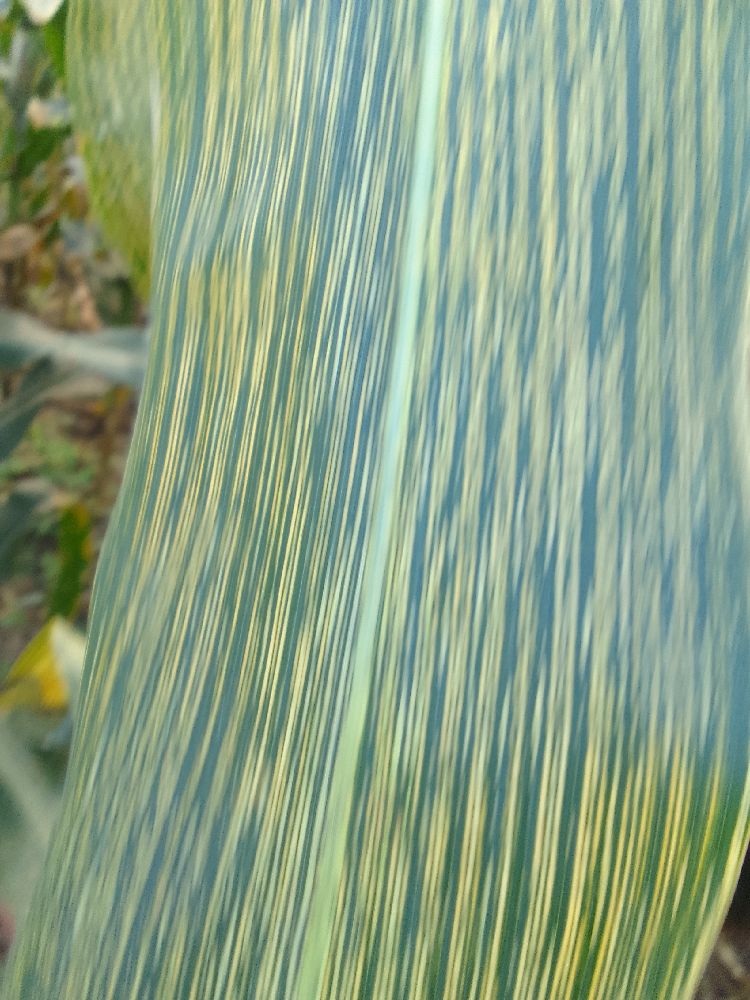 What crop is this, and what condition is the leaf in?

maize, maize streak virus
